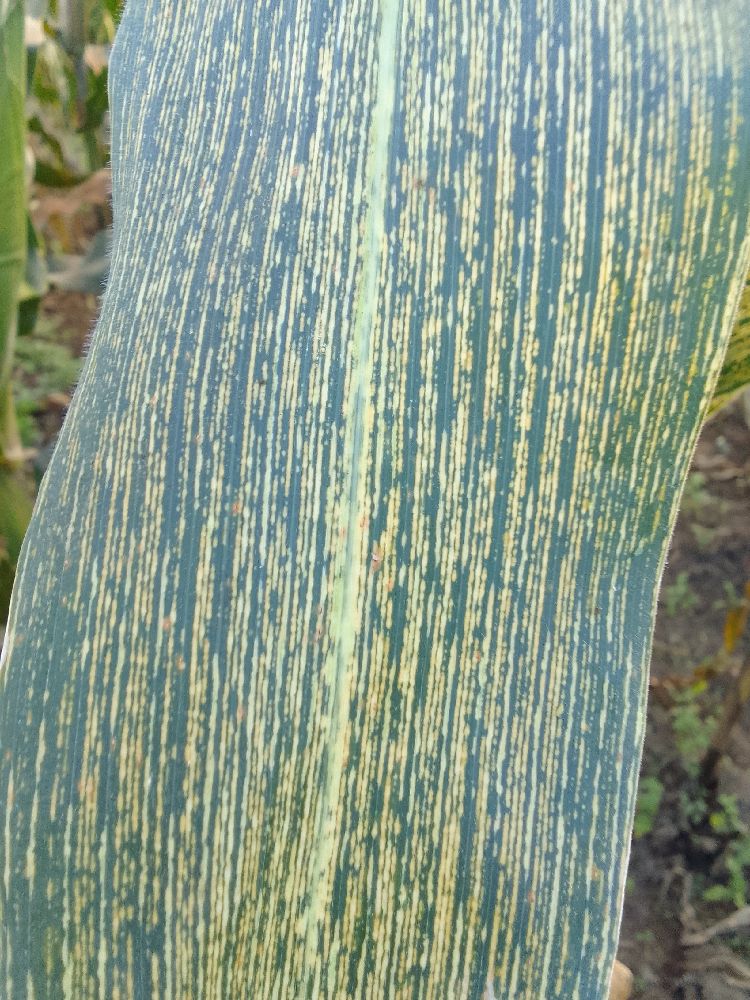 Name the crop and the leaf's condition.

maize, maize streak virus
